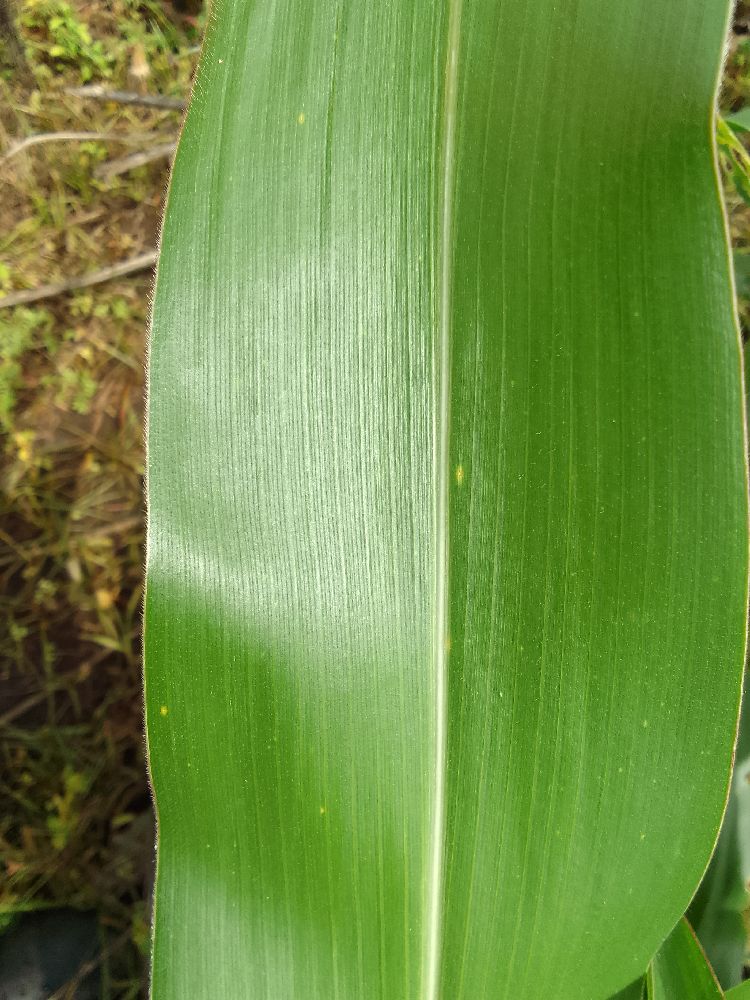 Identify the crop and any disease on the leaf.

maize, healthy
